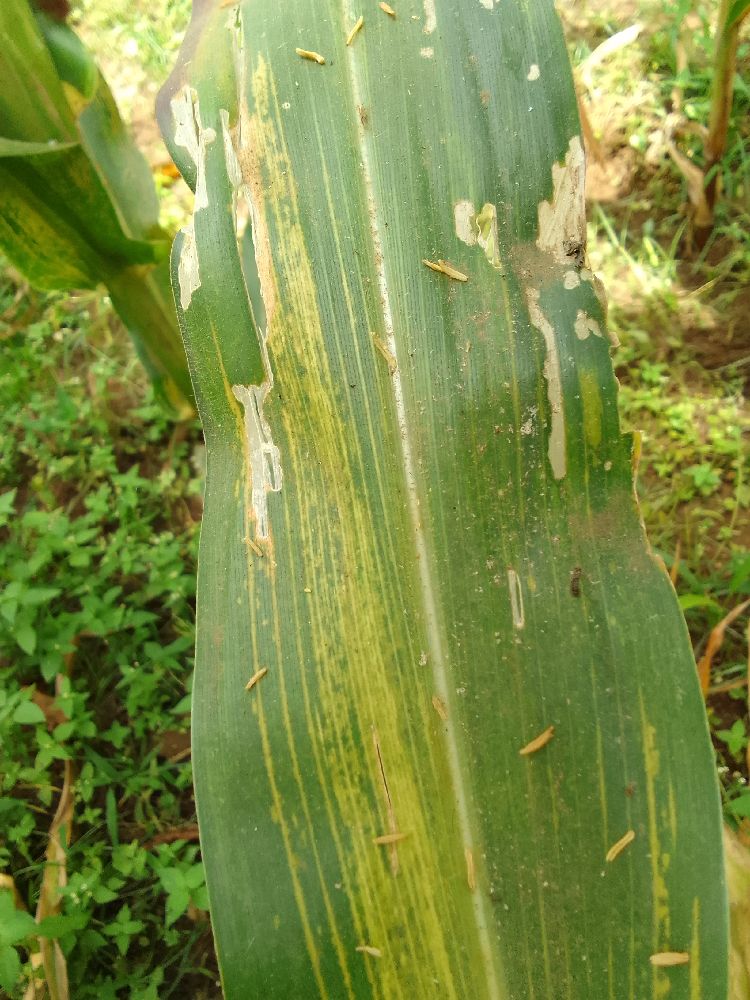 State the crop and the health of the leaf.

maize, maize lethal necrosis
